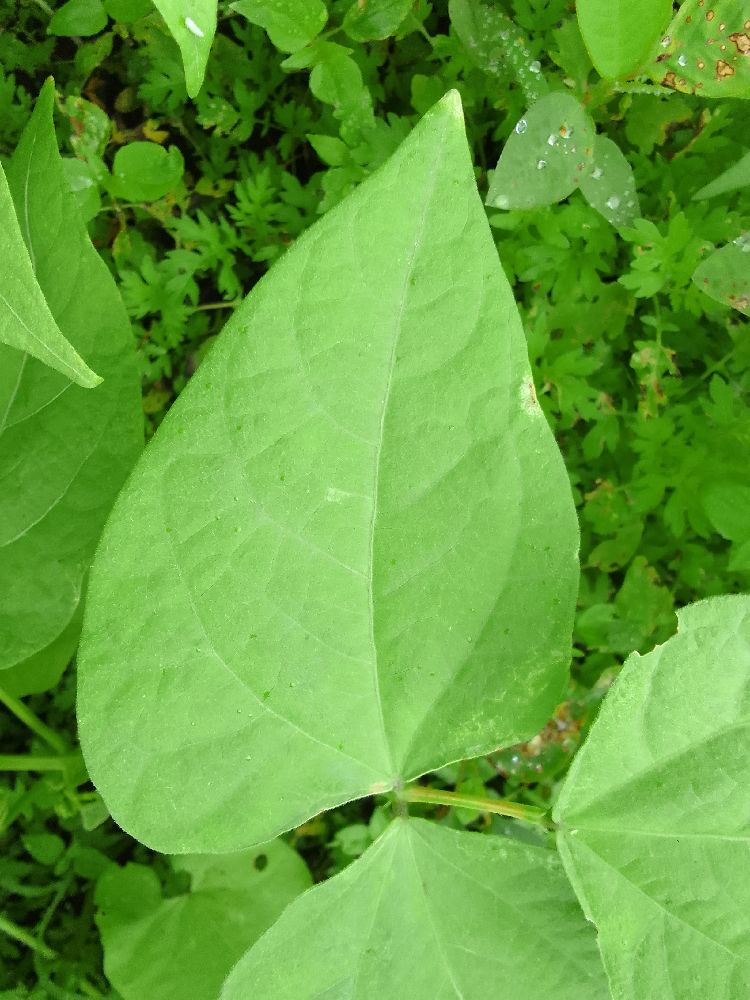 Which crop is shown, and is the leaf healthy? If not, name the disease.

common bean, healthy
